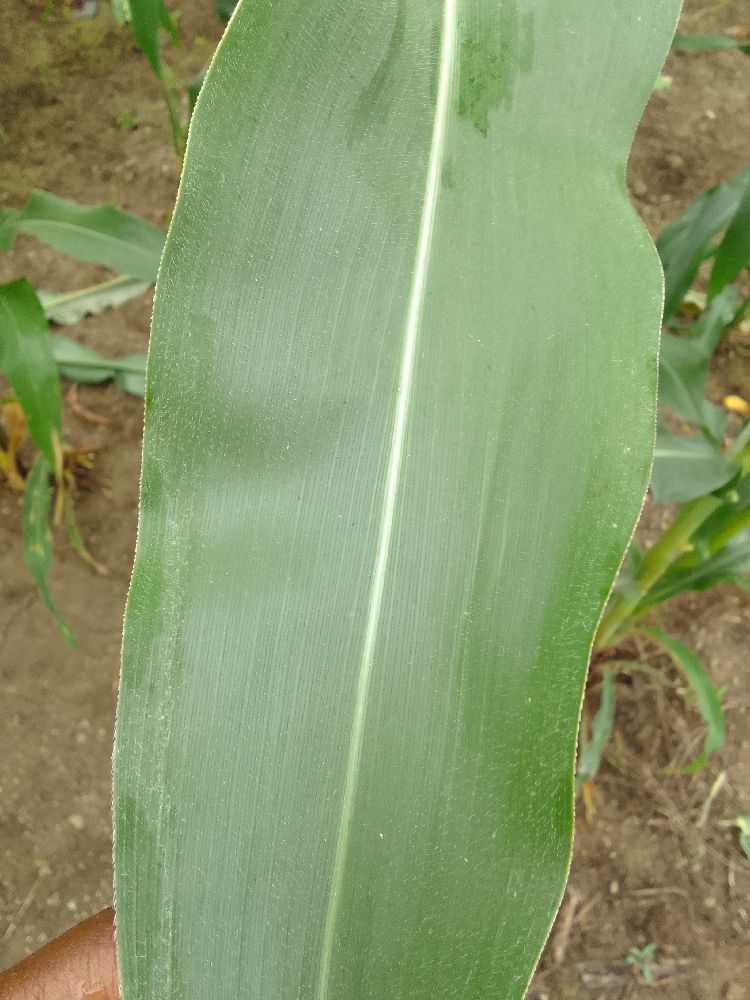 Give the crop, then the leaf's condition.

maize, healthy
